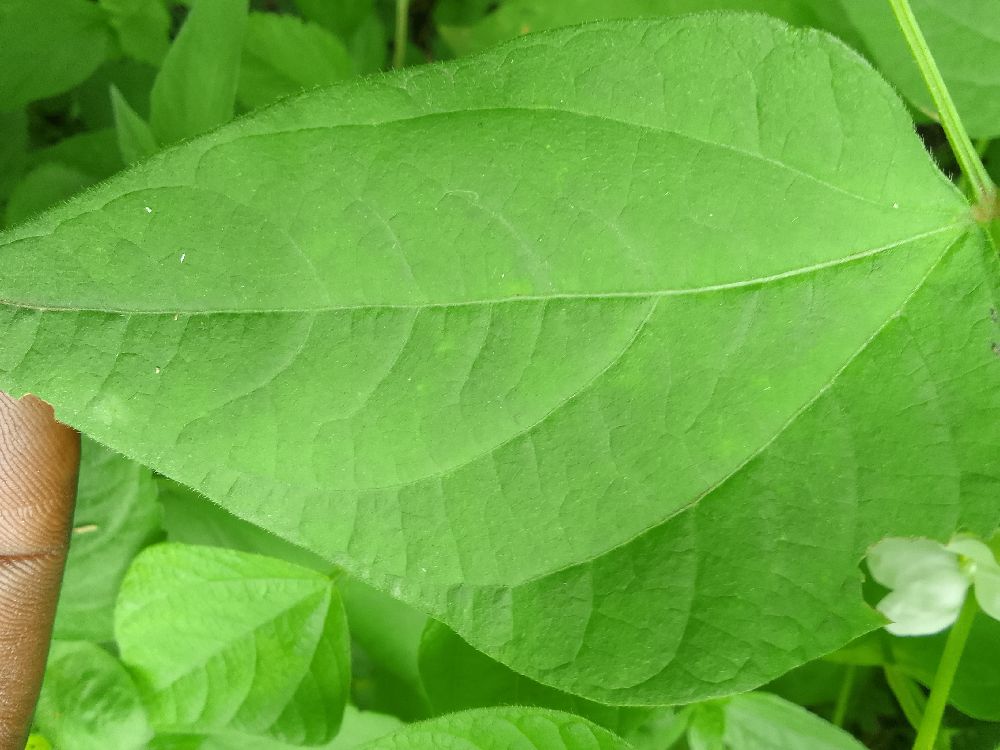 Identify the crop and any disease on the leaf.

common bean, healthy
